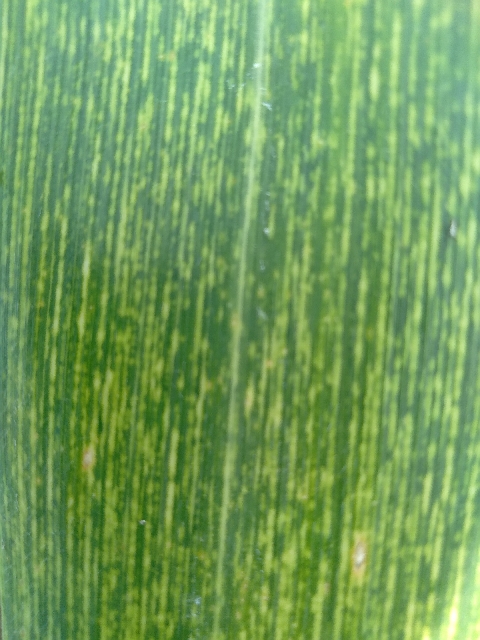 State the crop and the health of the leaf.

maize, maize streak virus
